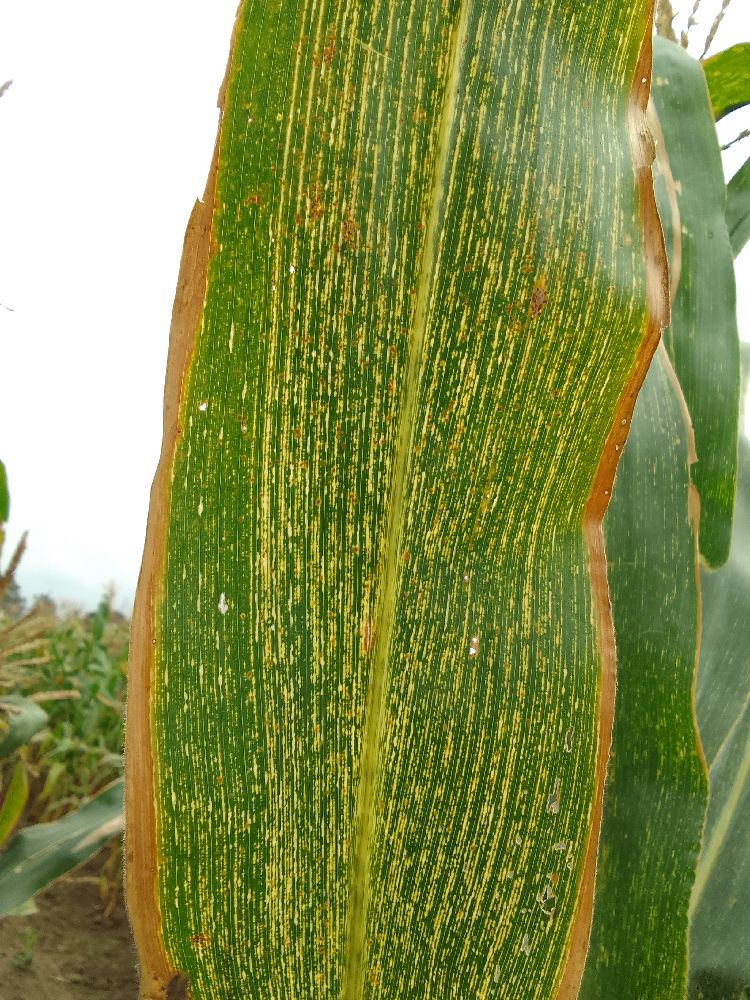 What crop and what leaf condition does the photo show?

maize, maize streak virus
